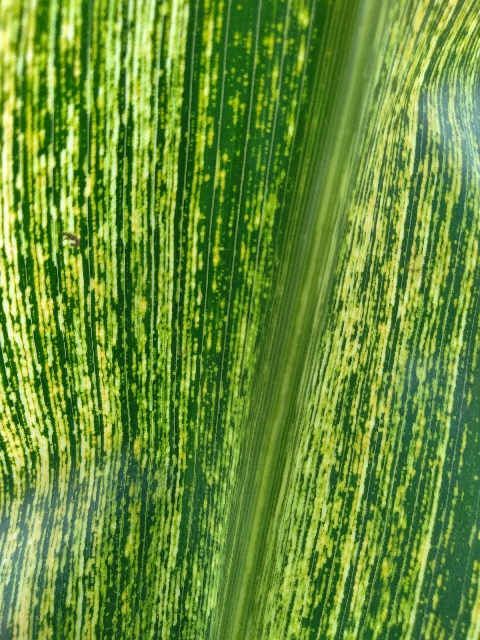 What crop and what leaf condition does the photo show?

maize, maize streak virus
